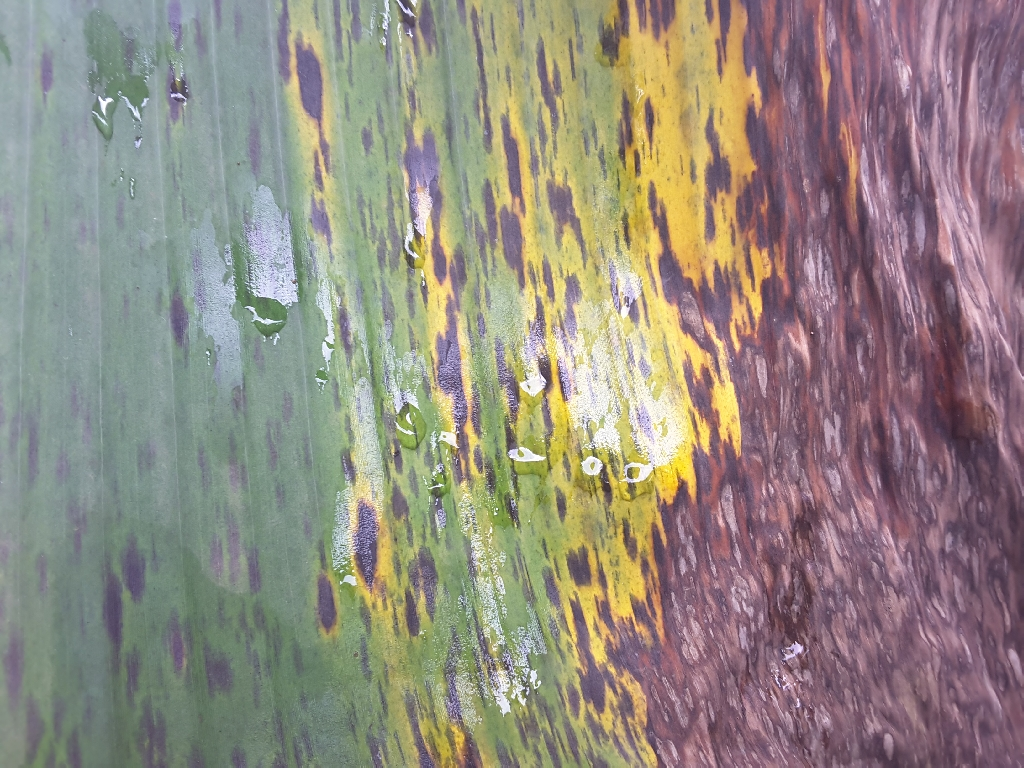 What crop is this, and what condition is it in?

banana, black sigatoka
